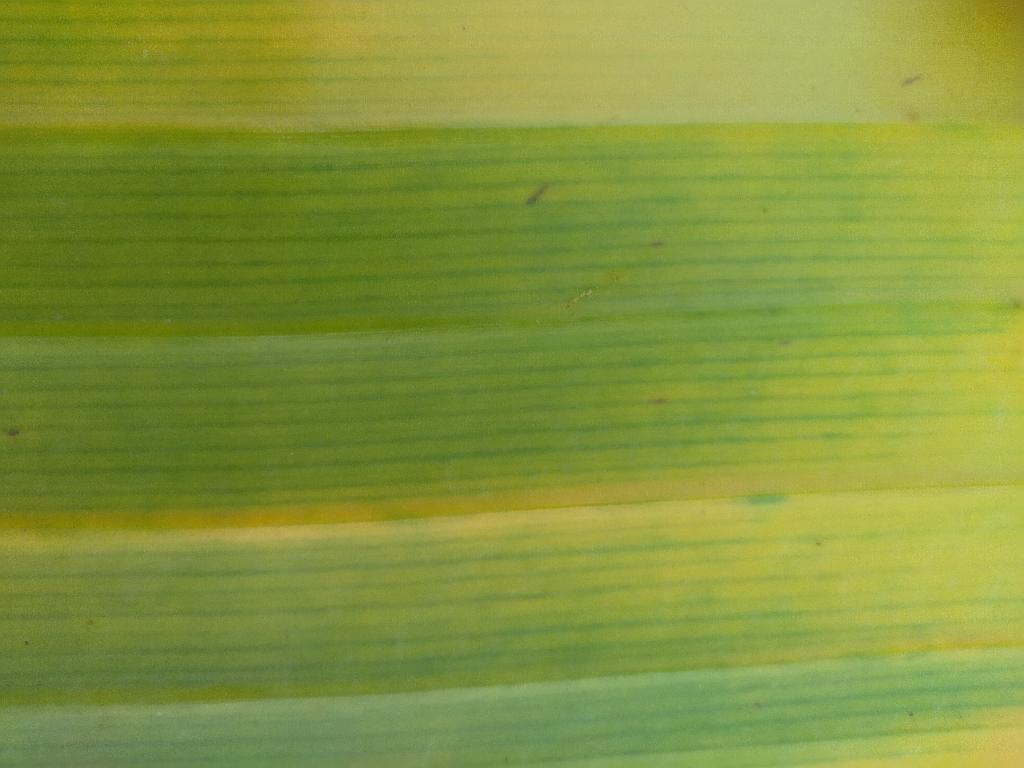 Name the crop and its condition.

banana, fusarium wilt race 1
